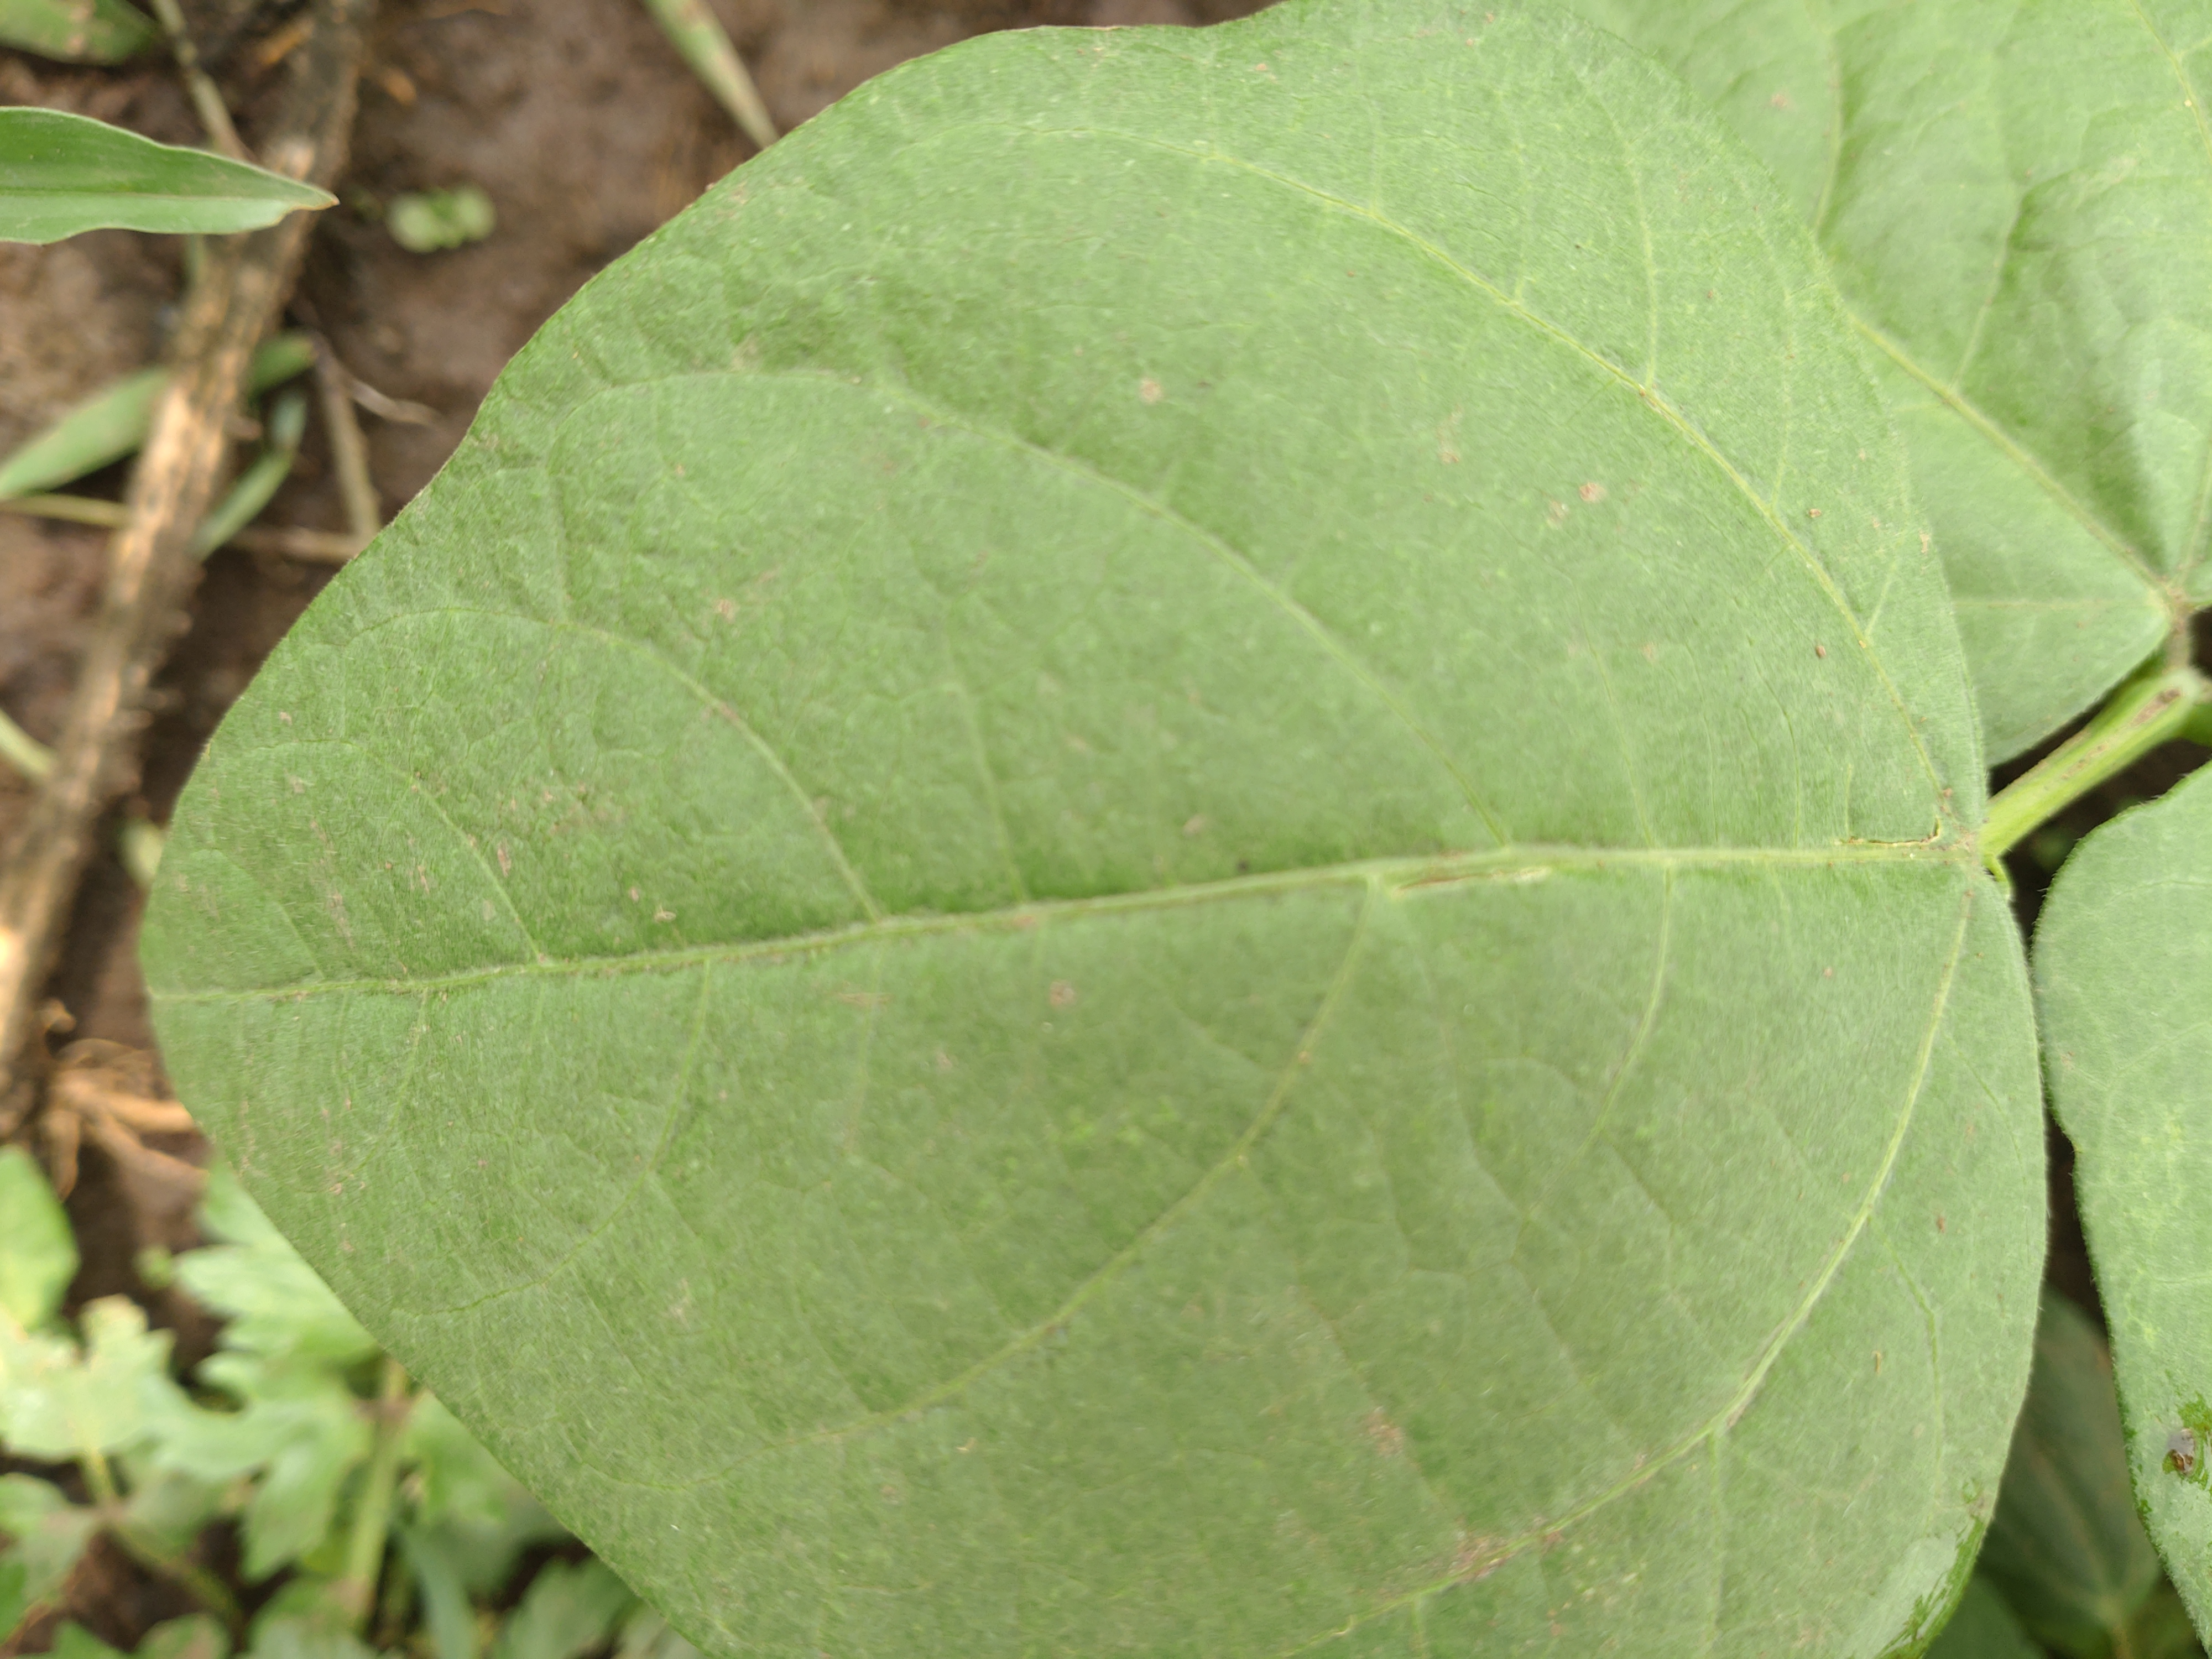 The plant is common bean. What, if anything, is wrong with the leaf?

healthy
